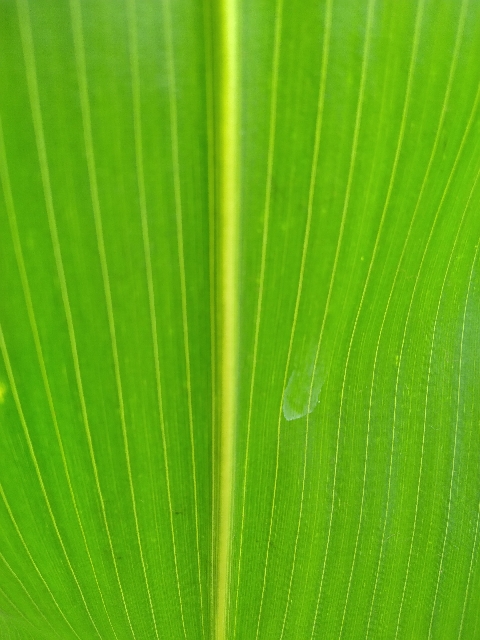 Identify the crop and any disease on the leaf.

maize, healthy
